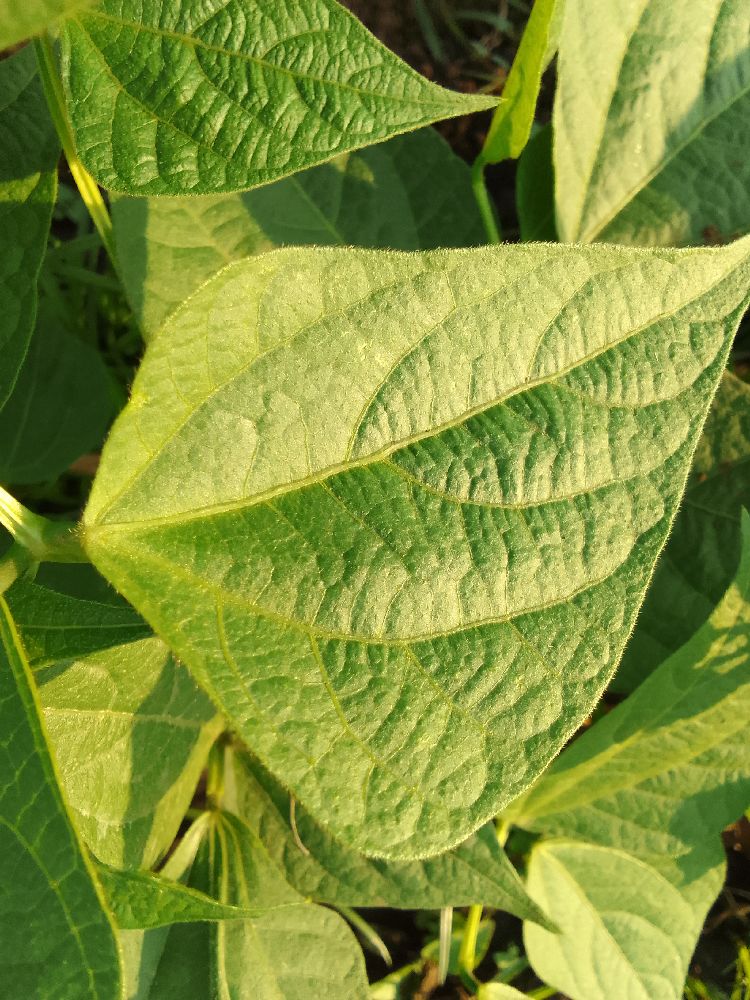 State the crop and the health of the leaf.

common bean, healthy
